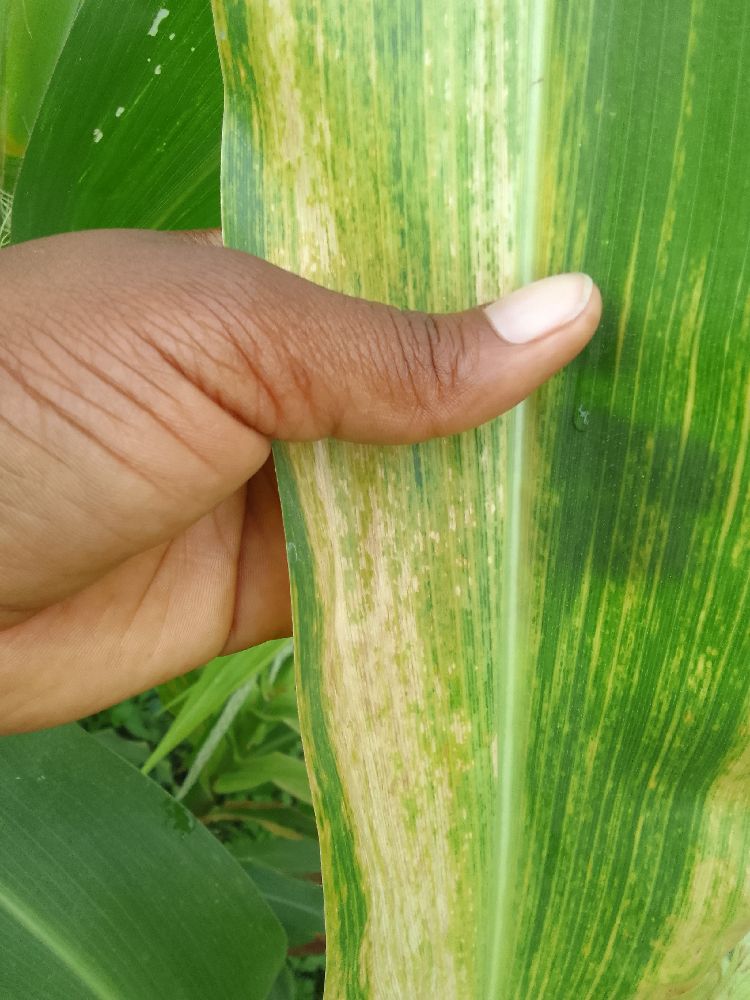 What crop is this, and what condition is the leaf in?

maize, maize lethal necrosis
